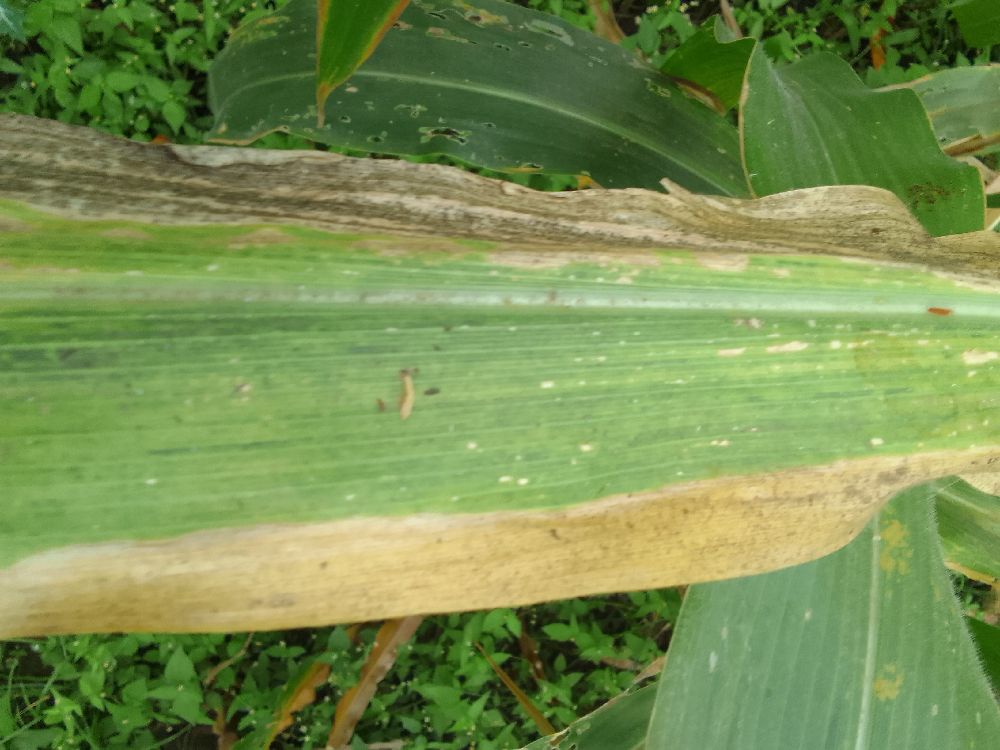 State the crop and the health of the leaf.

maize, maize lethal necrosis
